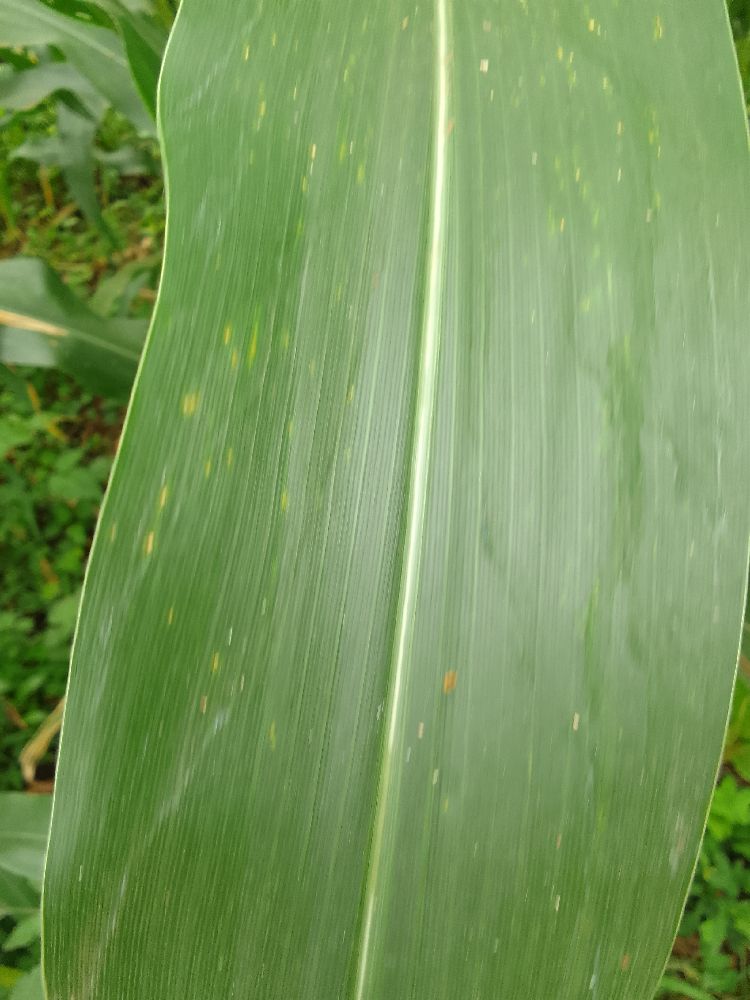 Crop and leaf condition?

maize, healthy
